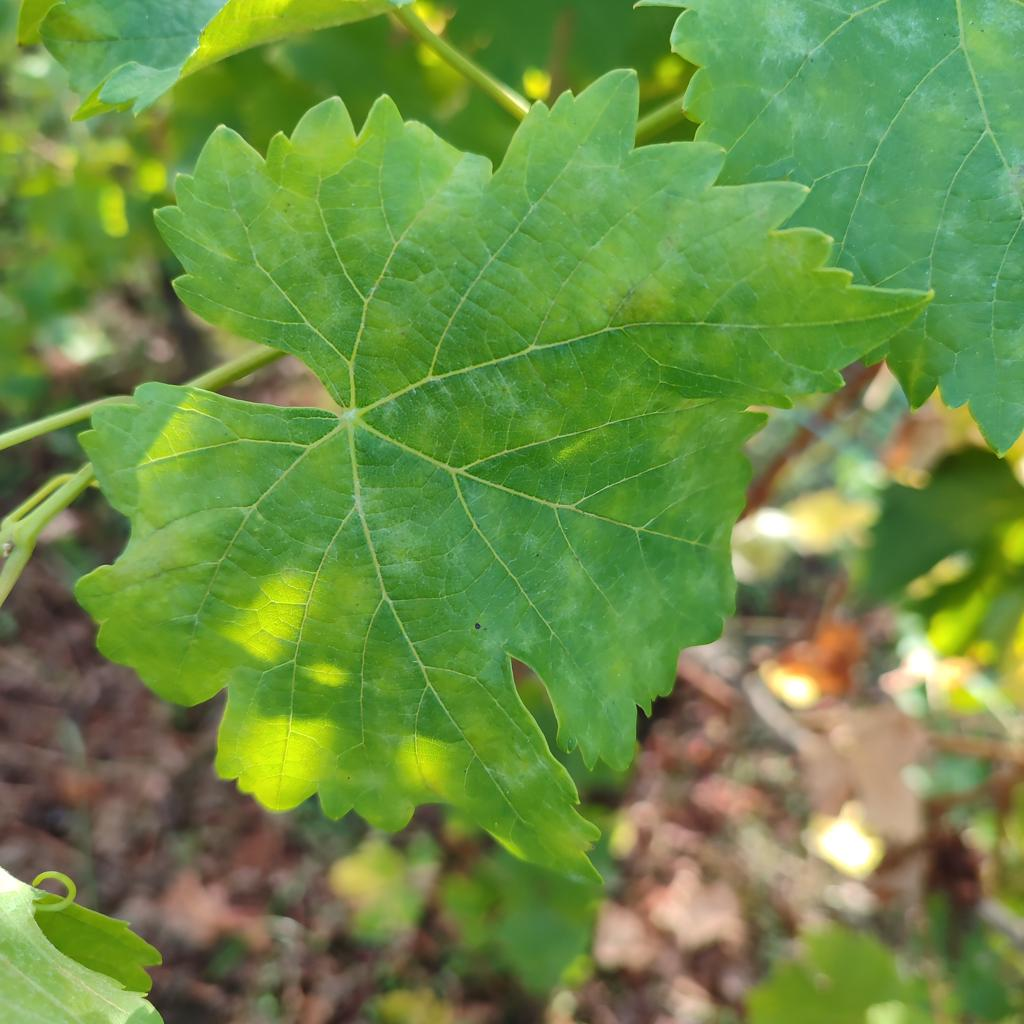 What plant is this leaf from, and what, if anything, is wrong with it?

grapevine, powdery mildew
